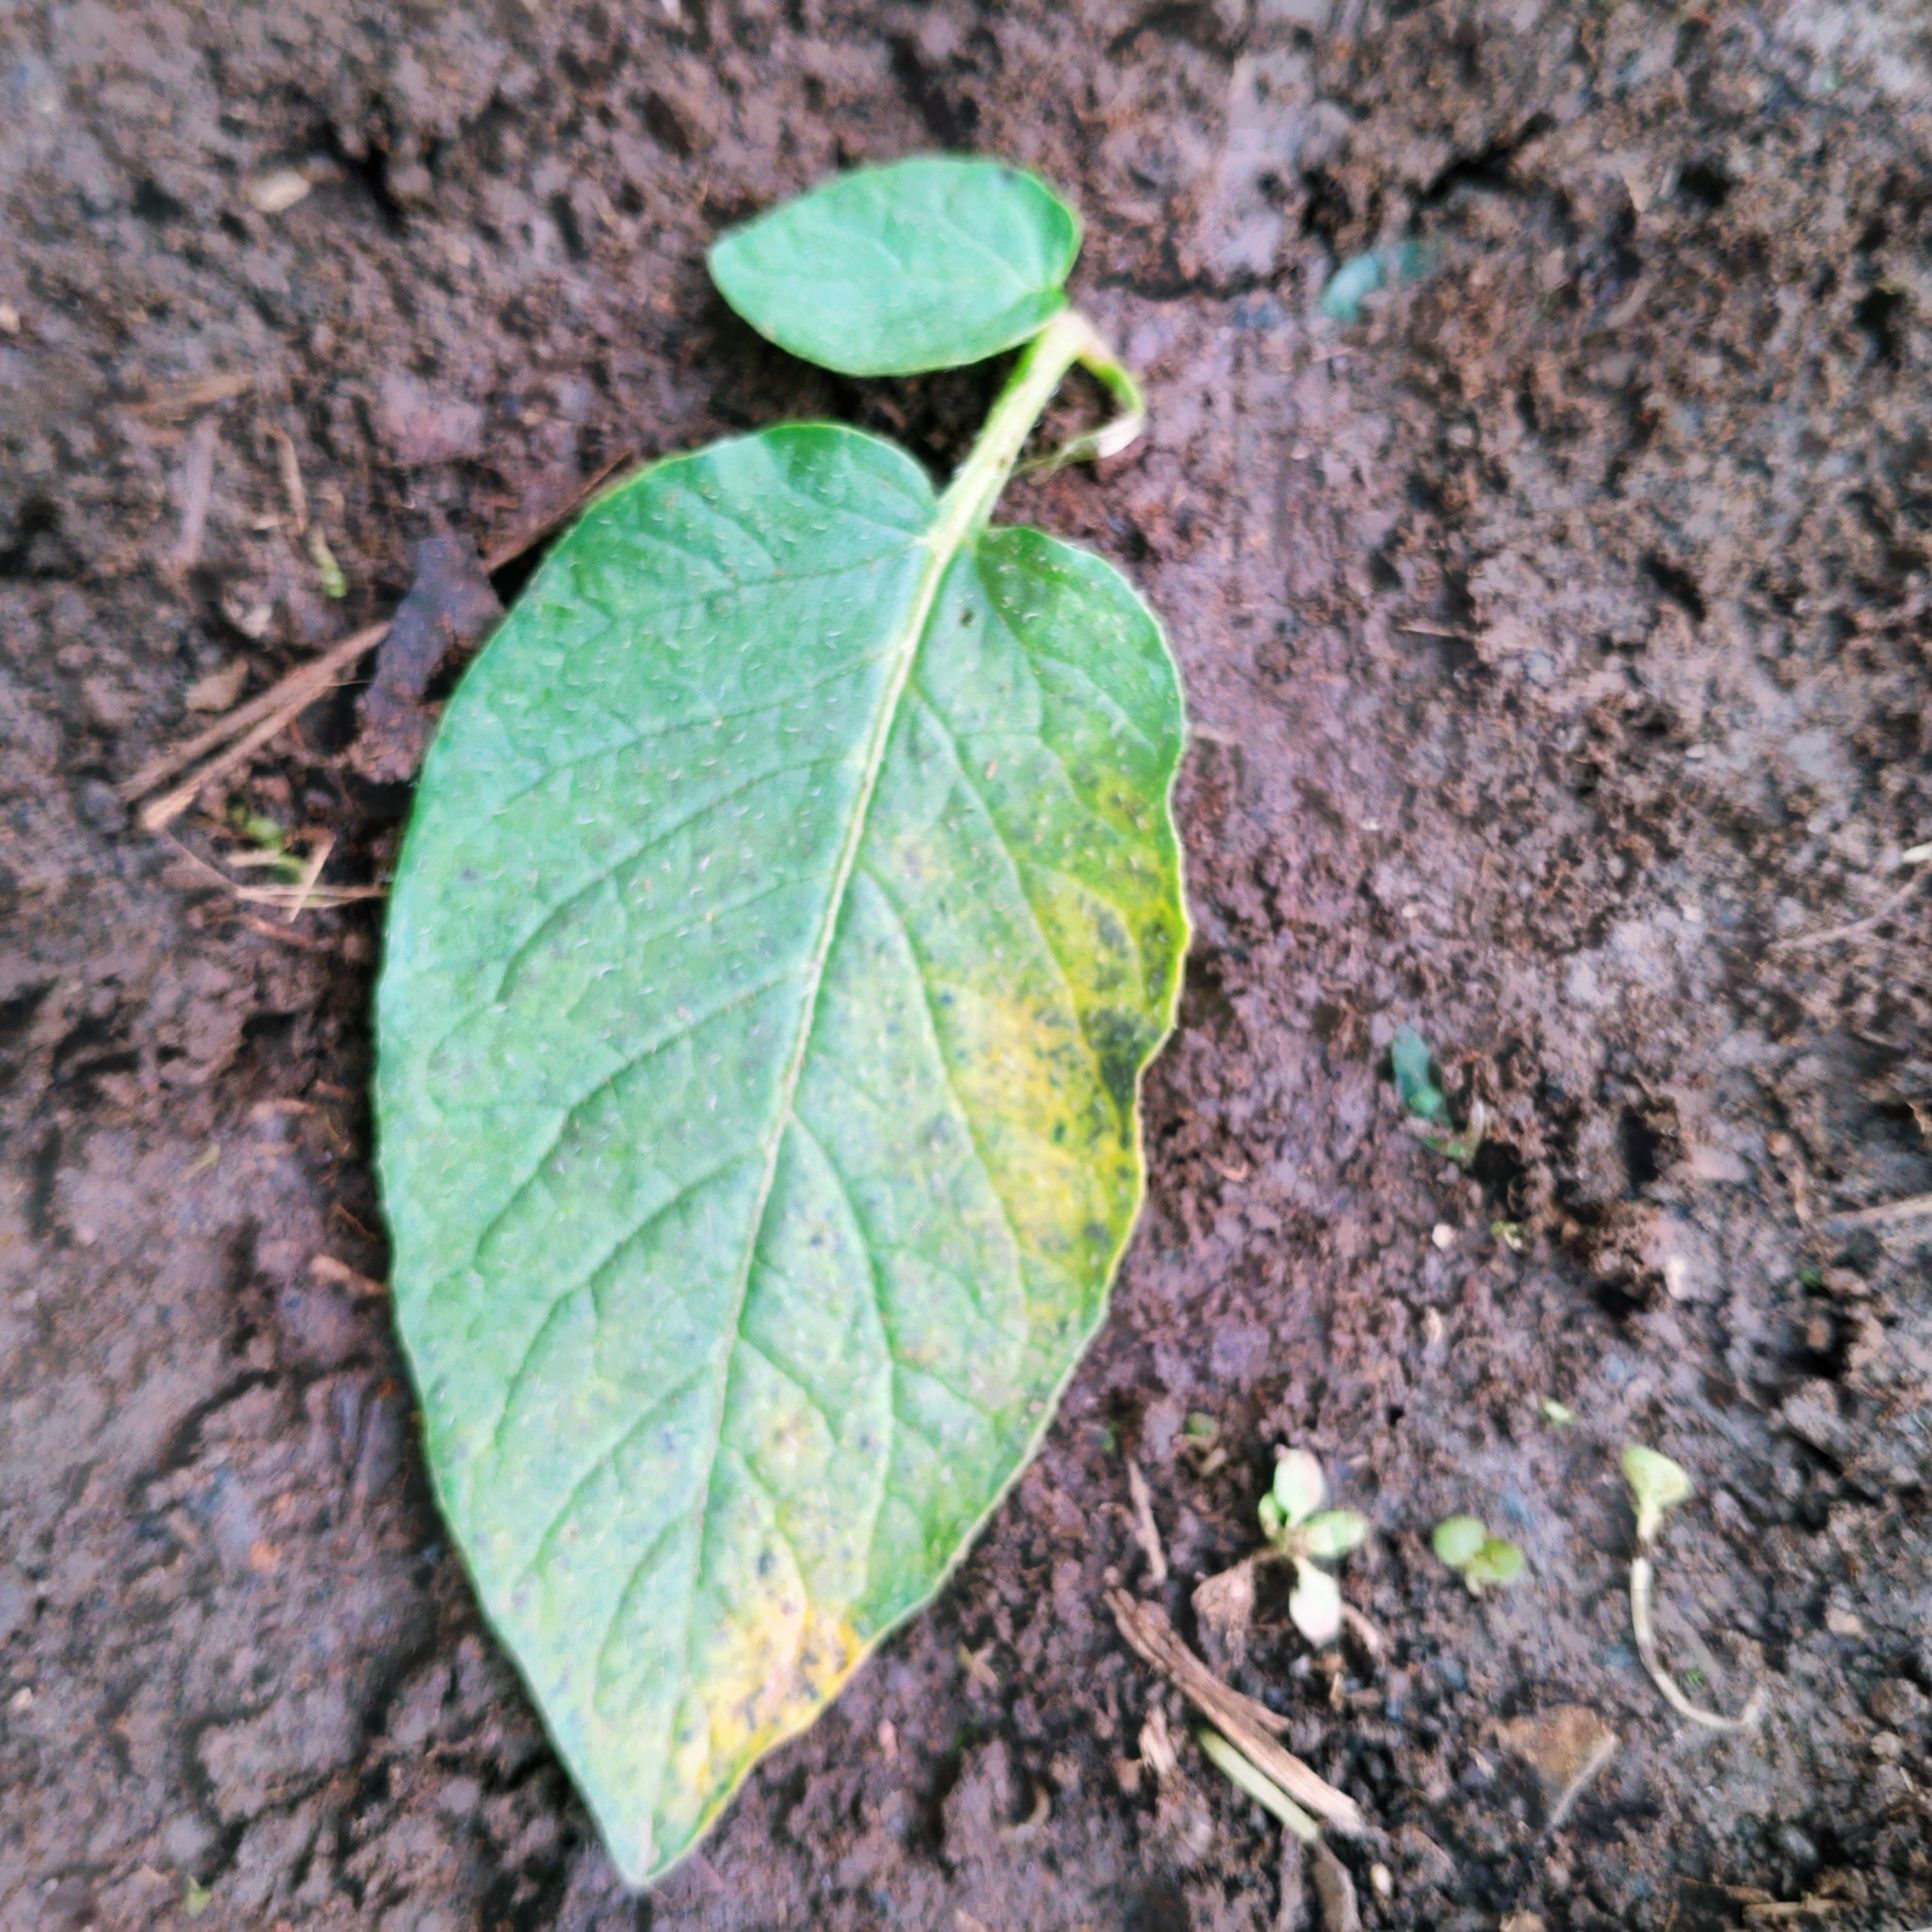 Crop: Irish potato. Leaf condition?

late blight
